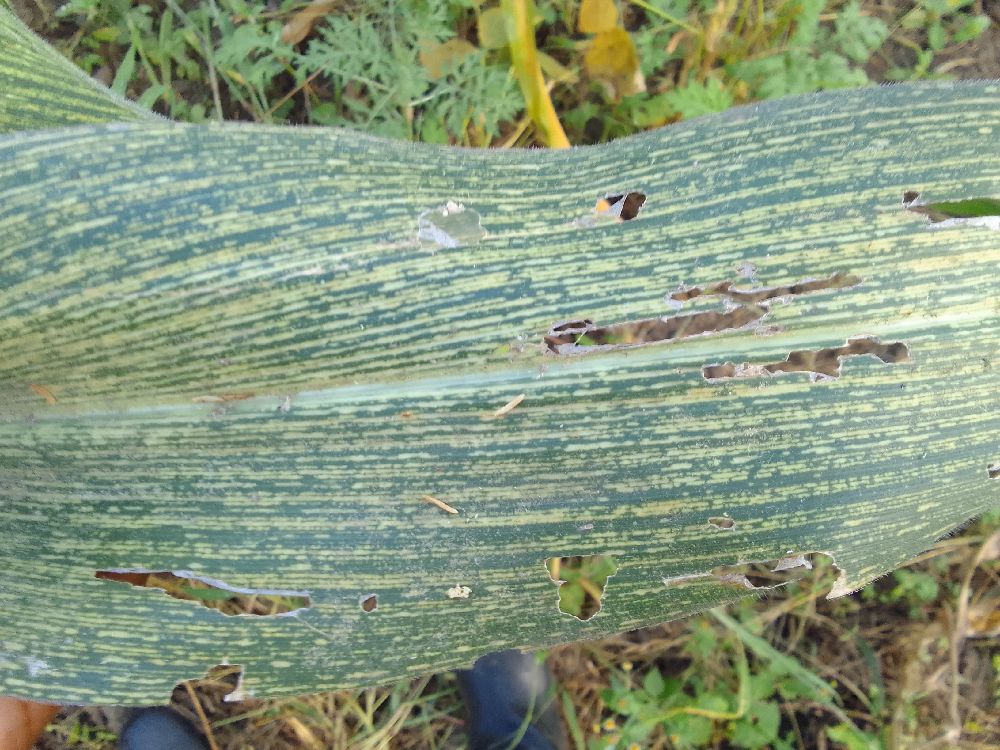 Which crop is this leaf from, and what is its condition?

maize, maize streak virus
